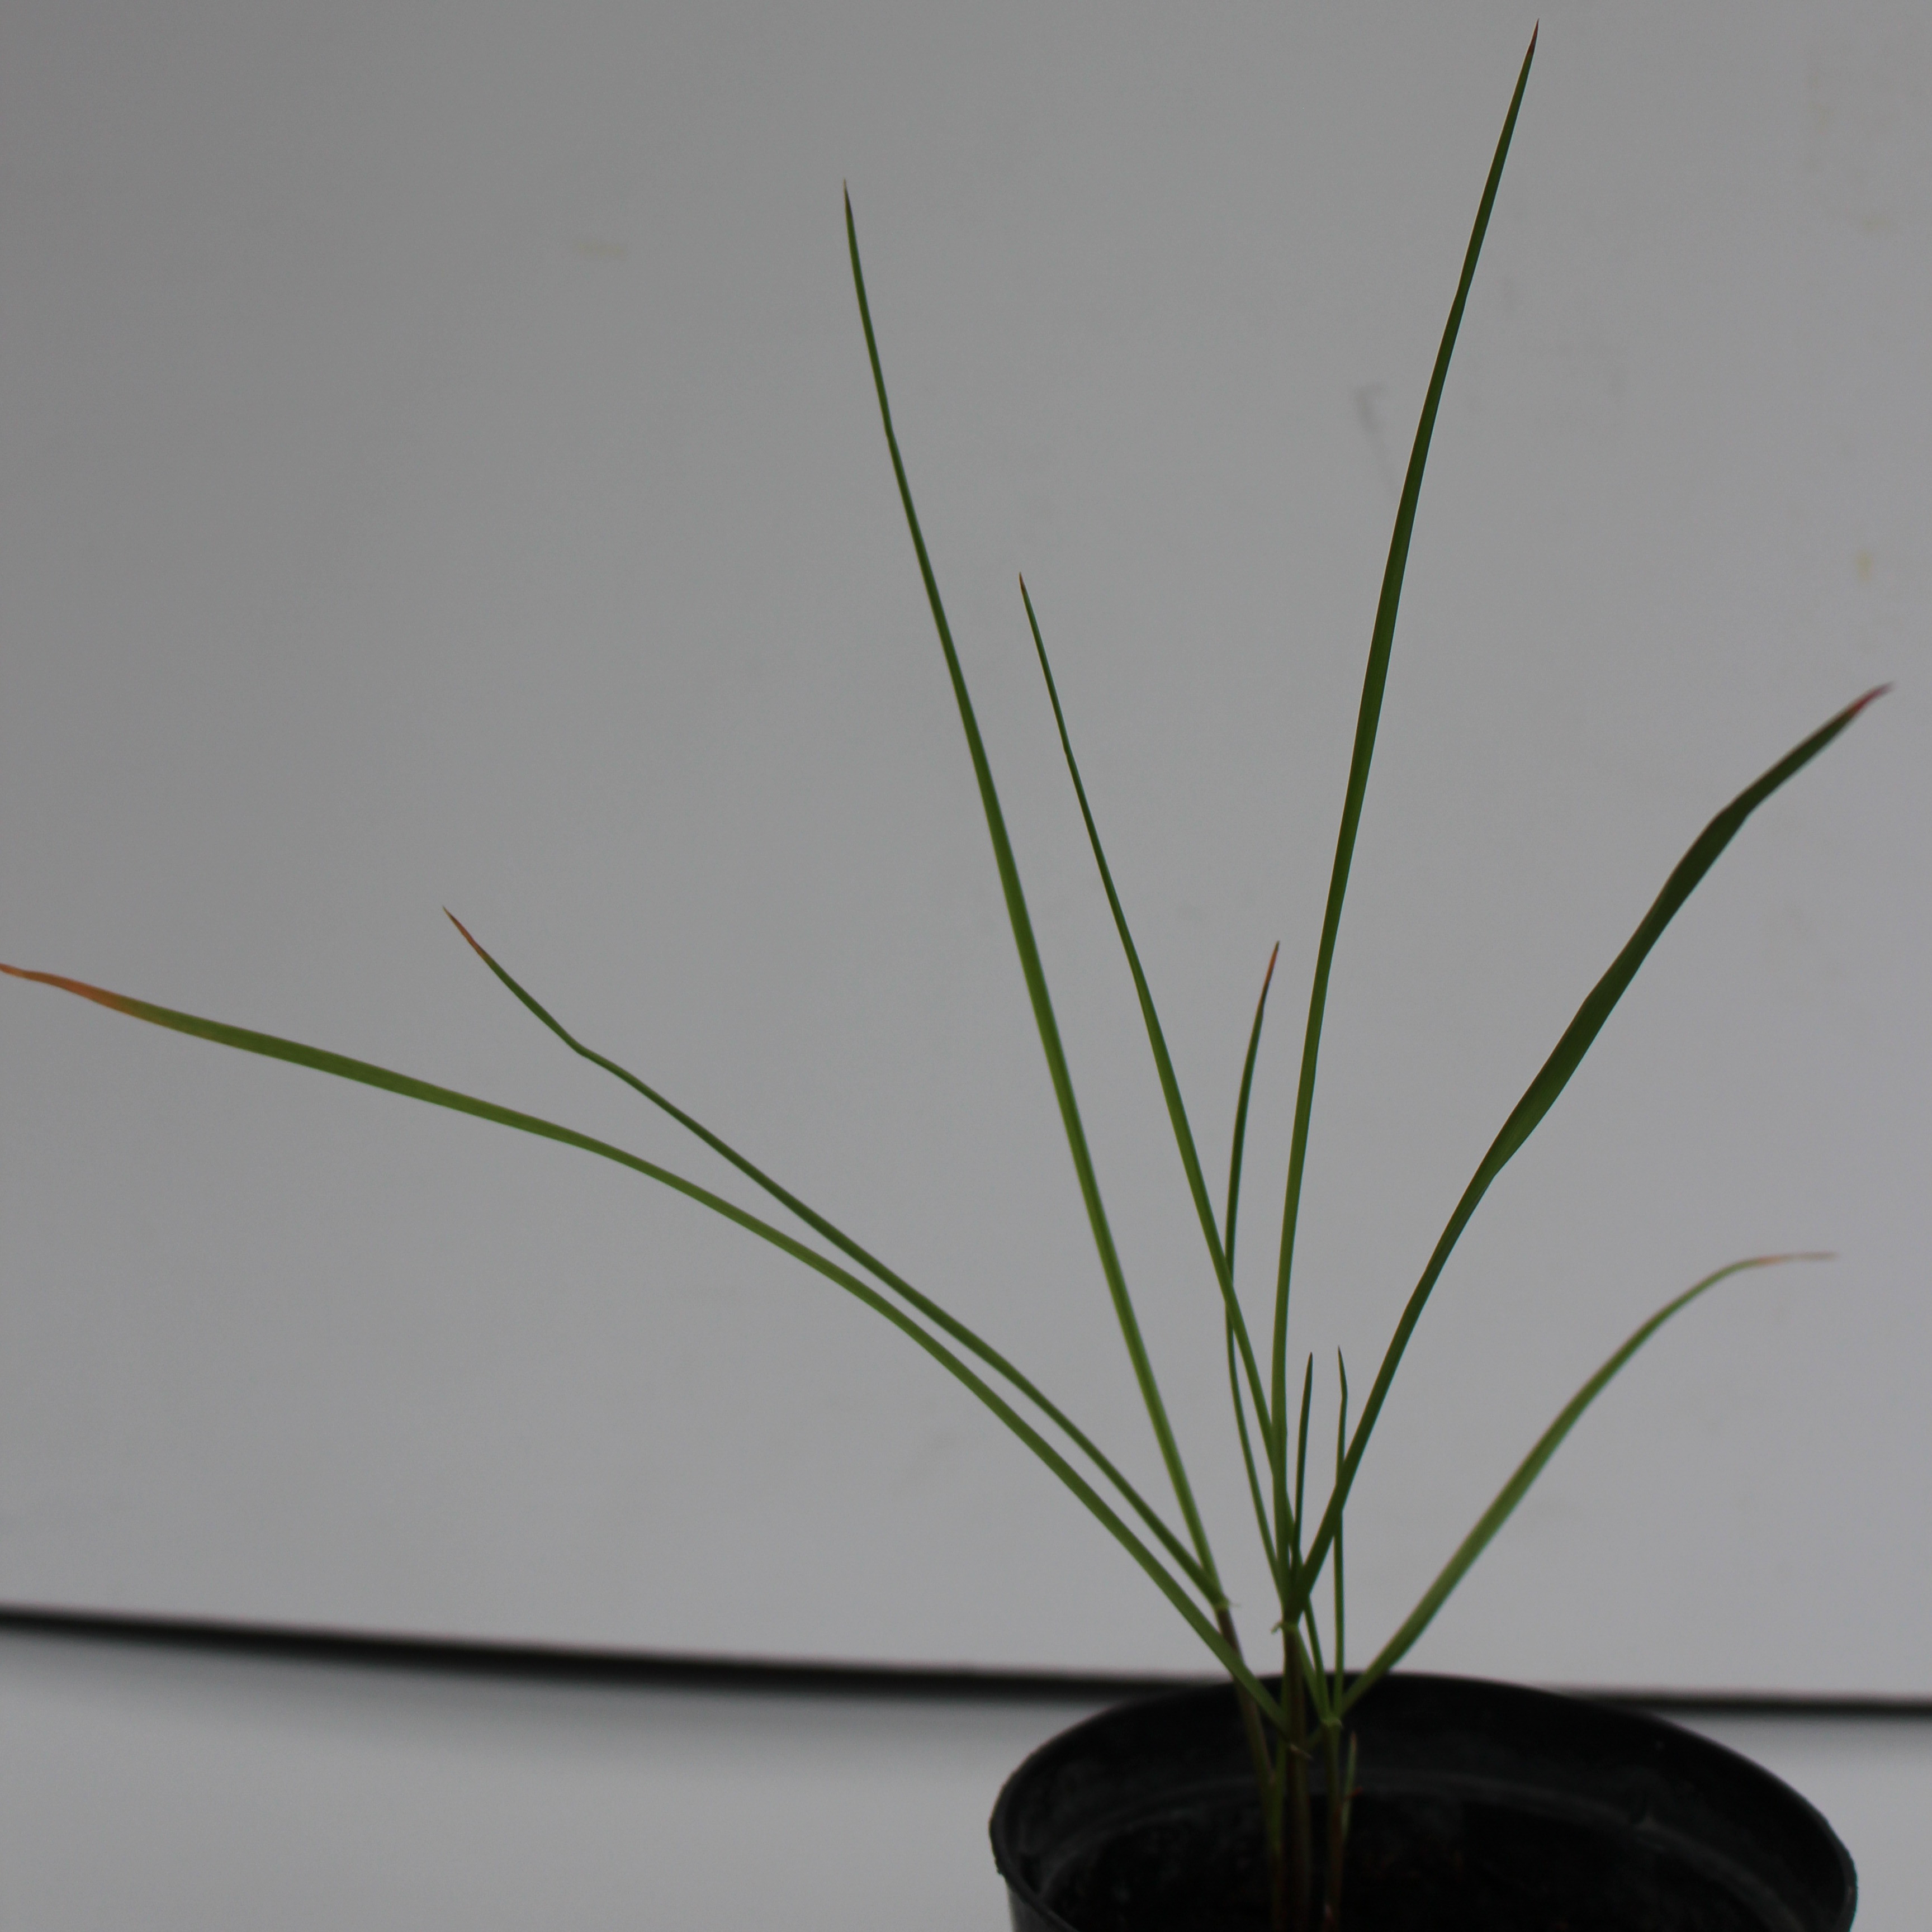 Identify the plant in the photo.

Lolium multiflorum
